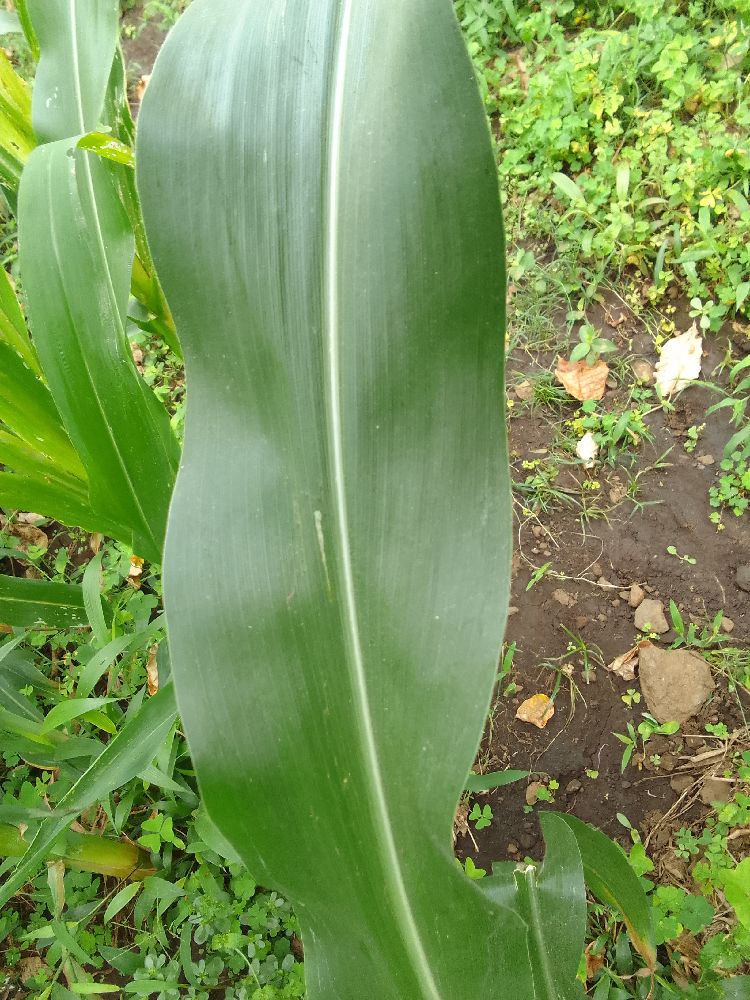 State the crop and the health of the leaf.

maize, healthy
